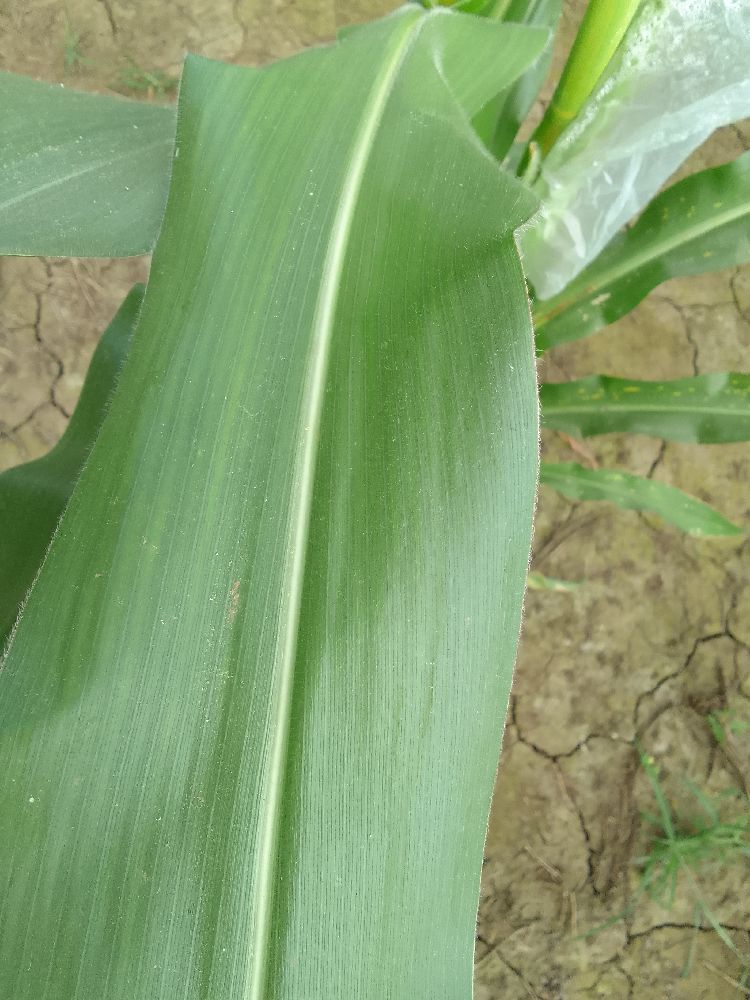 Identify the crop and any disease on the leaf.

maize, healthy
